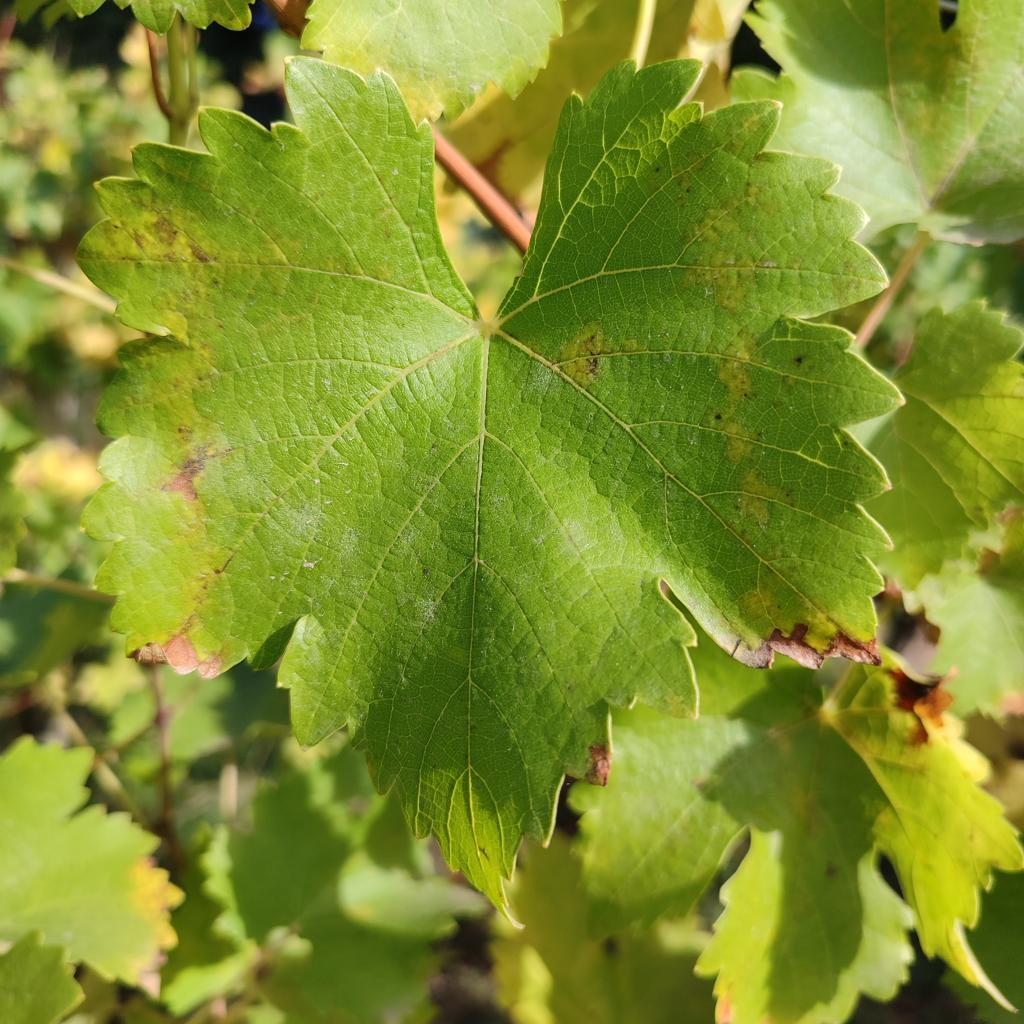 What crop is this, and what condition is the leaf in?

grapevine, powdery mildew
